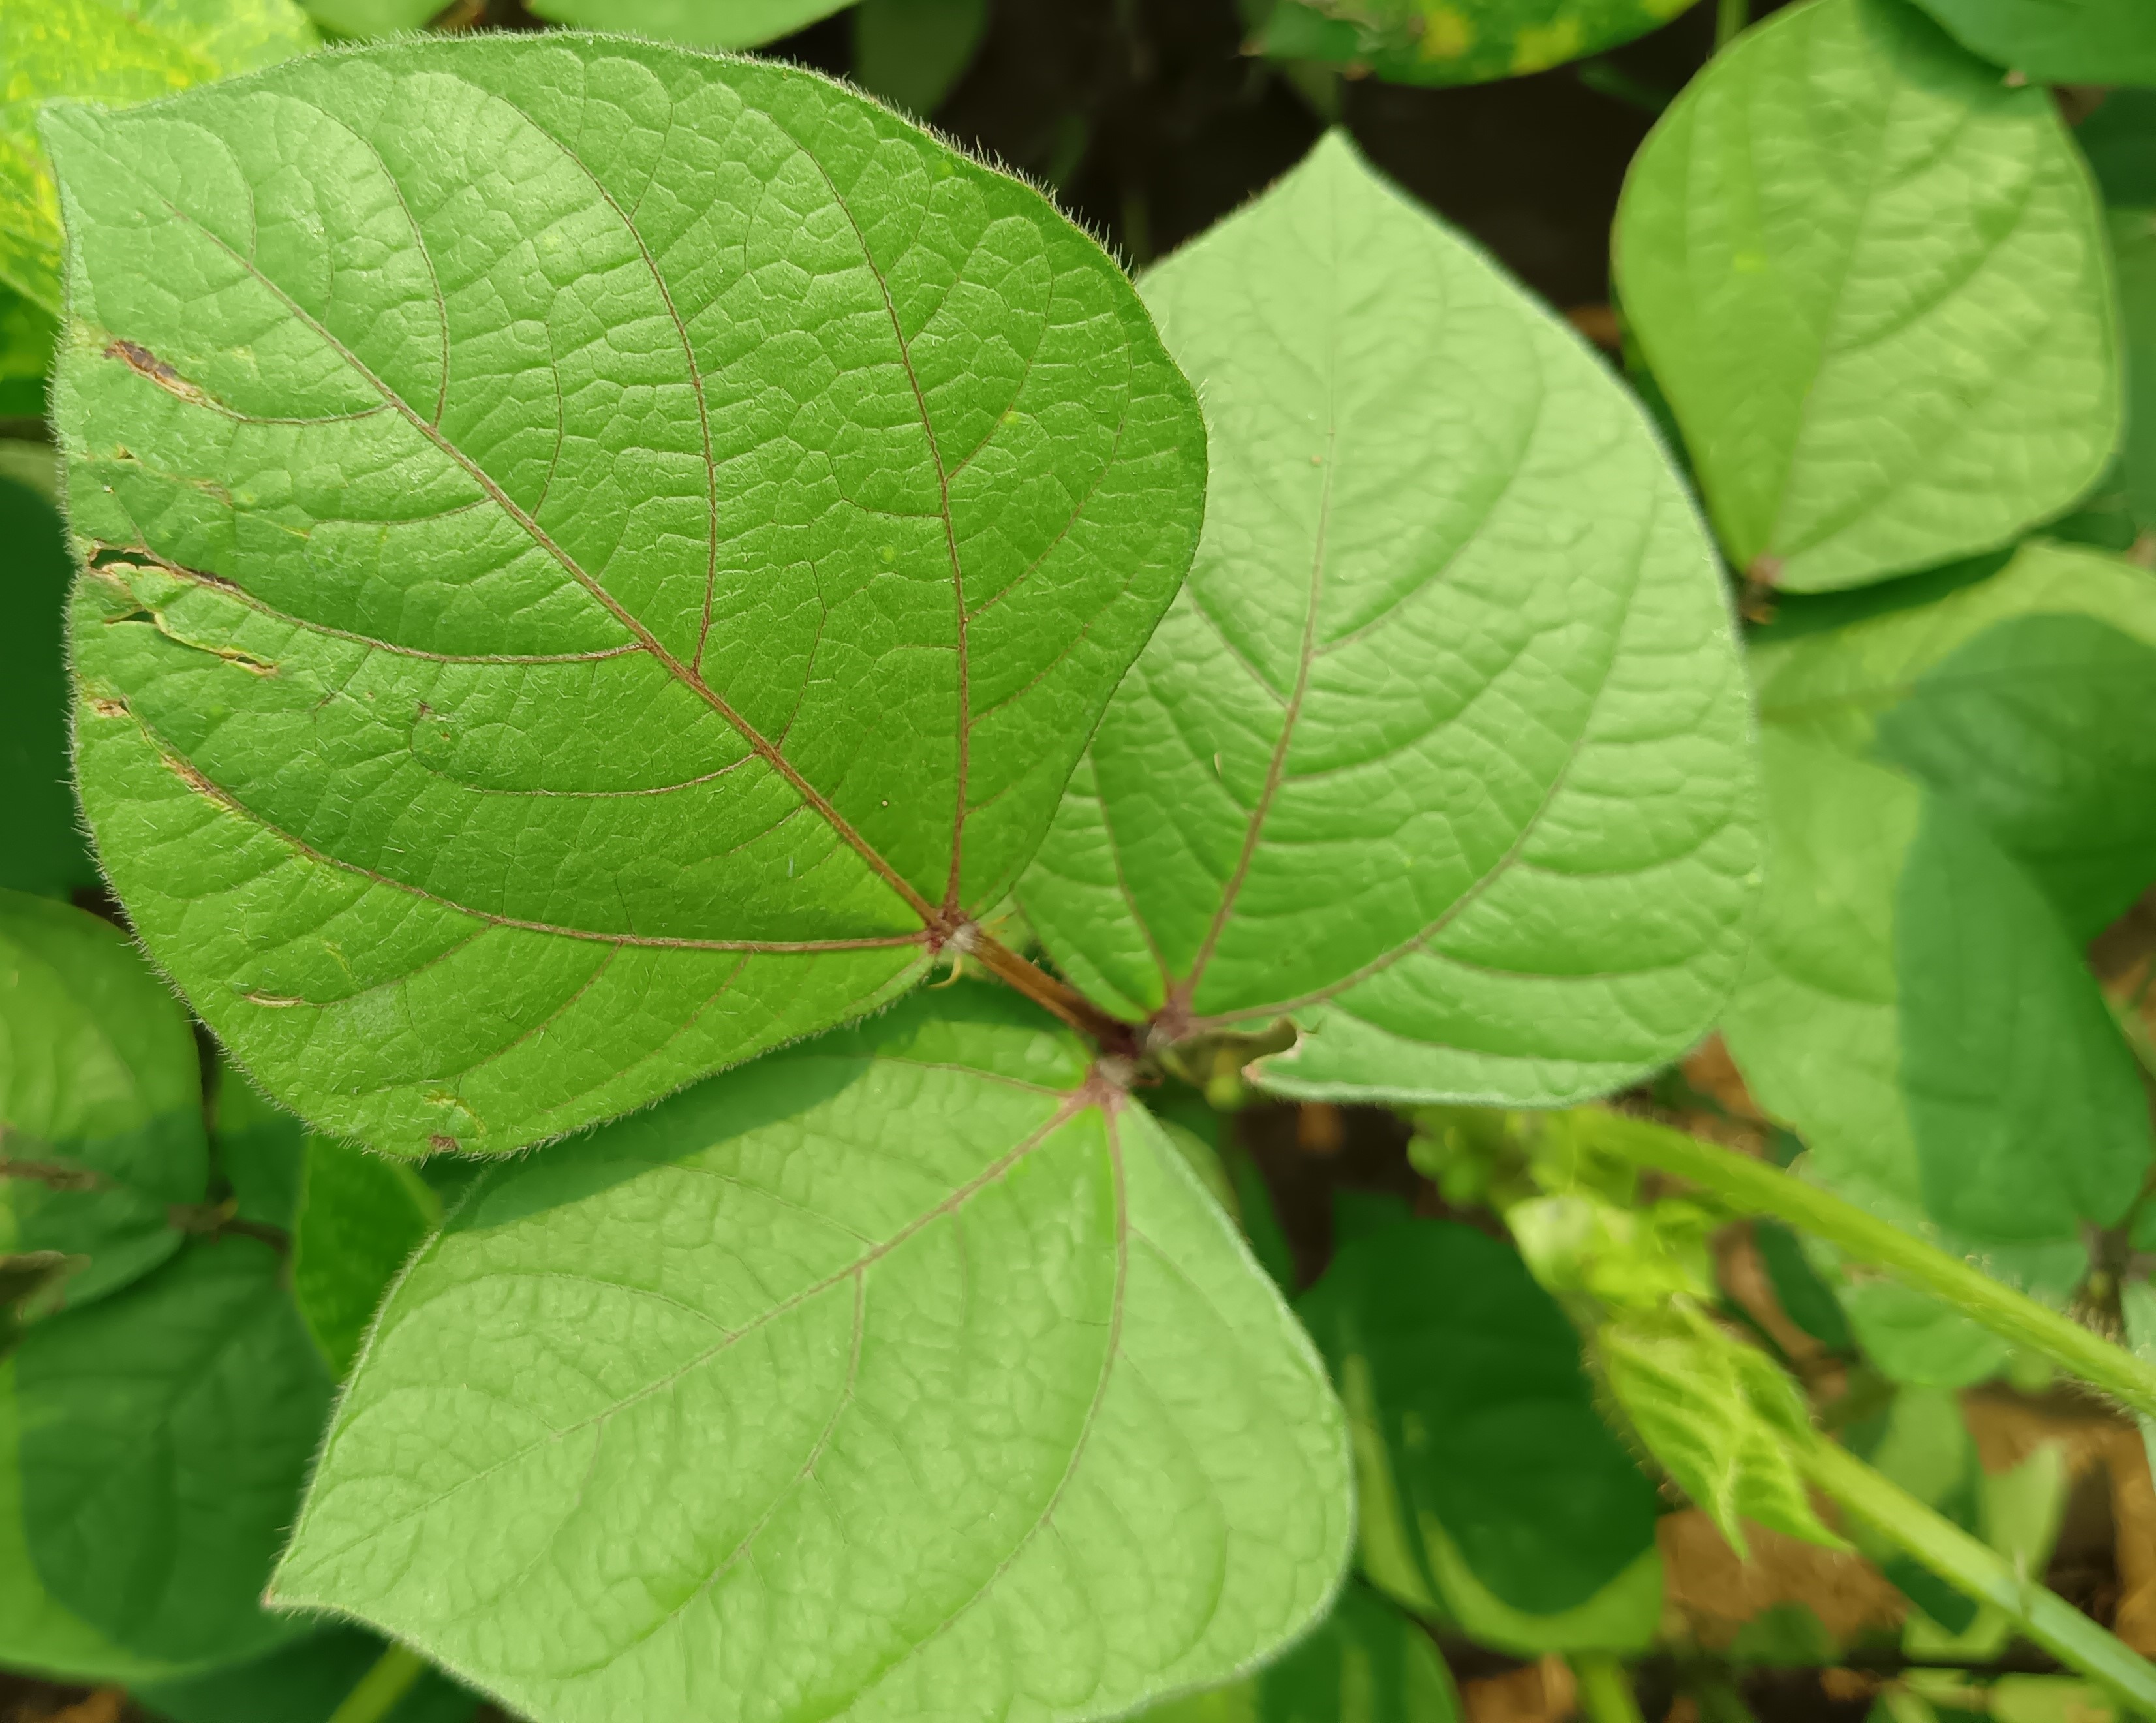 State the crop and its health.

mungbean, healthy
